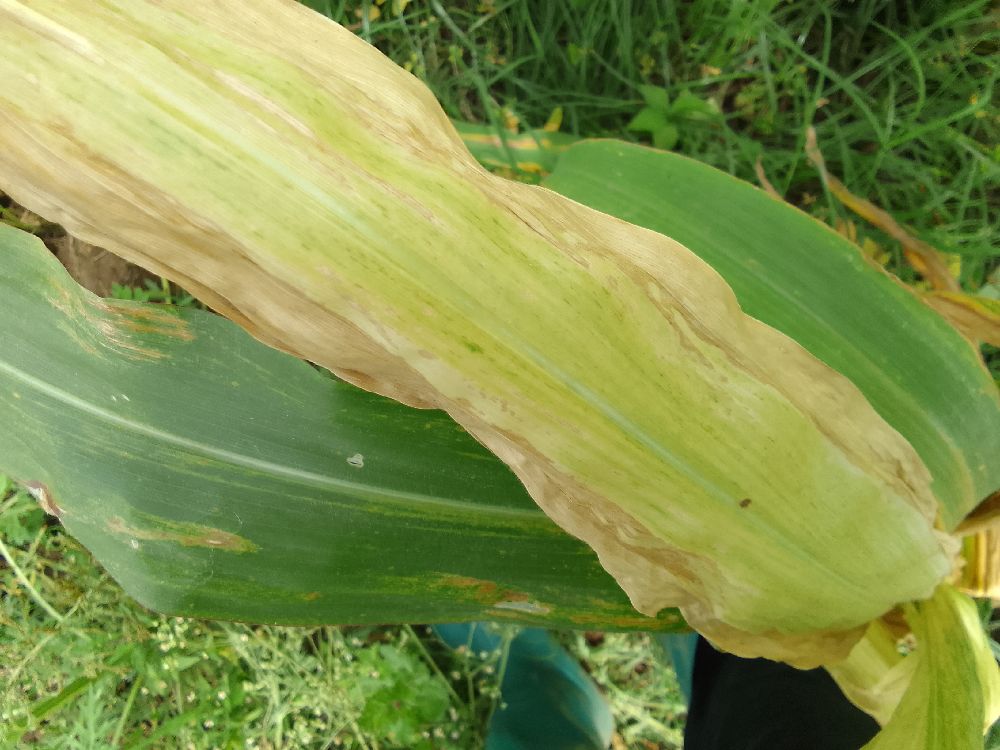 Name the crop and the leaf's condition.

maize, maize lethal necrosis
